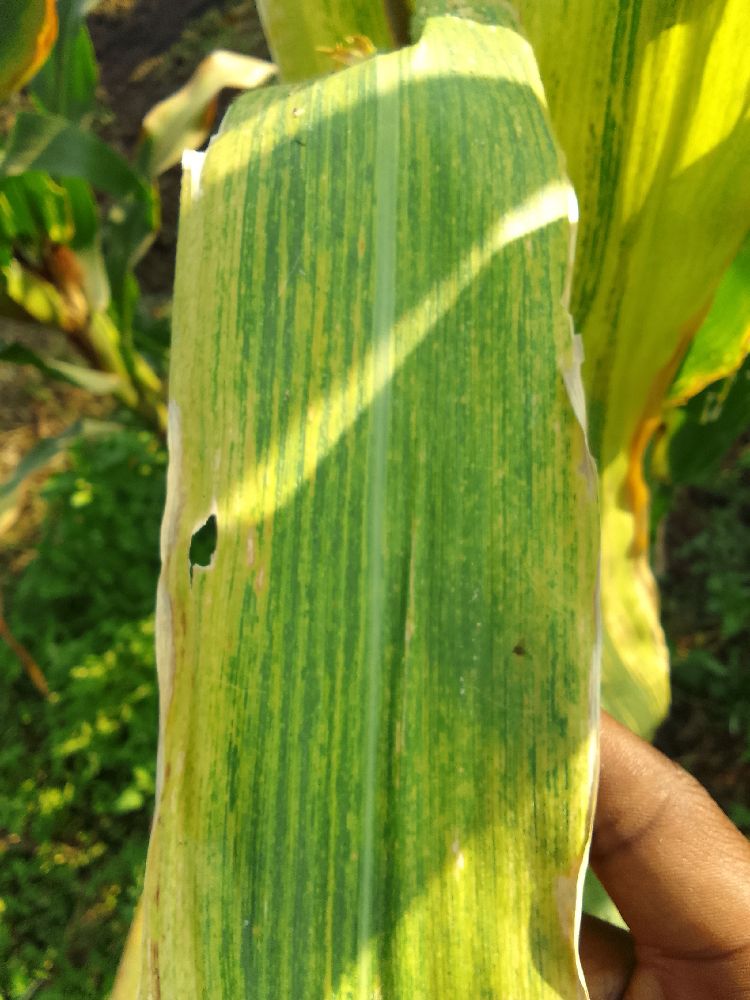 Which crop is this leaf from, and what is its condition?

maize, maize lethal necrosis
